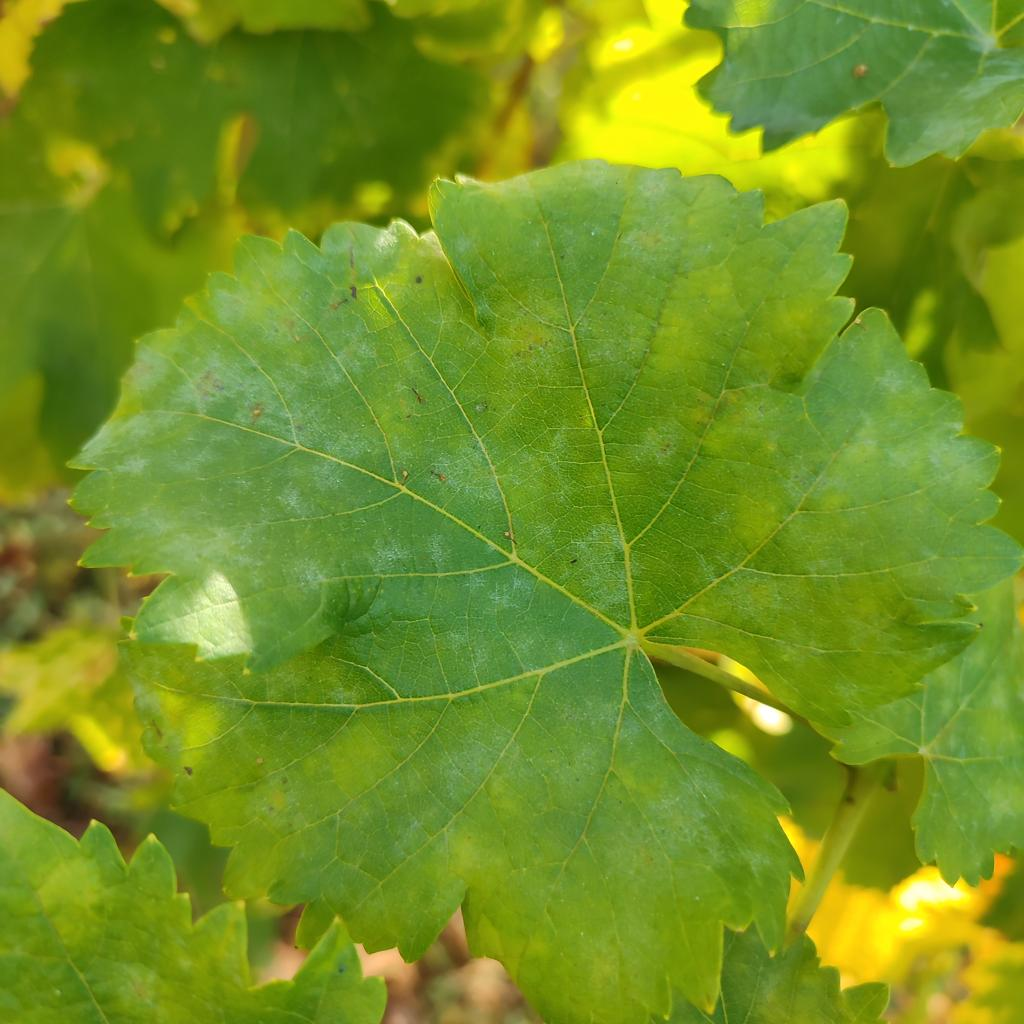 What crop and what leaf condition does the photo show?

grapevine, powdery mildew
